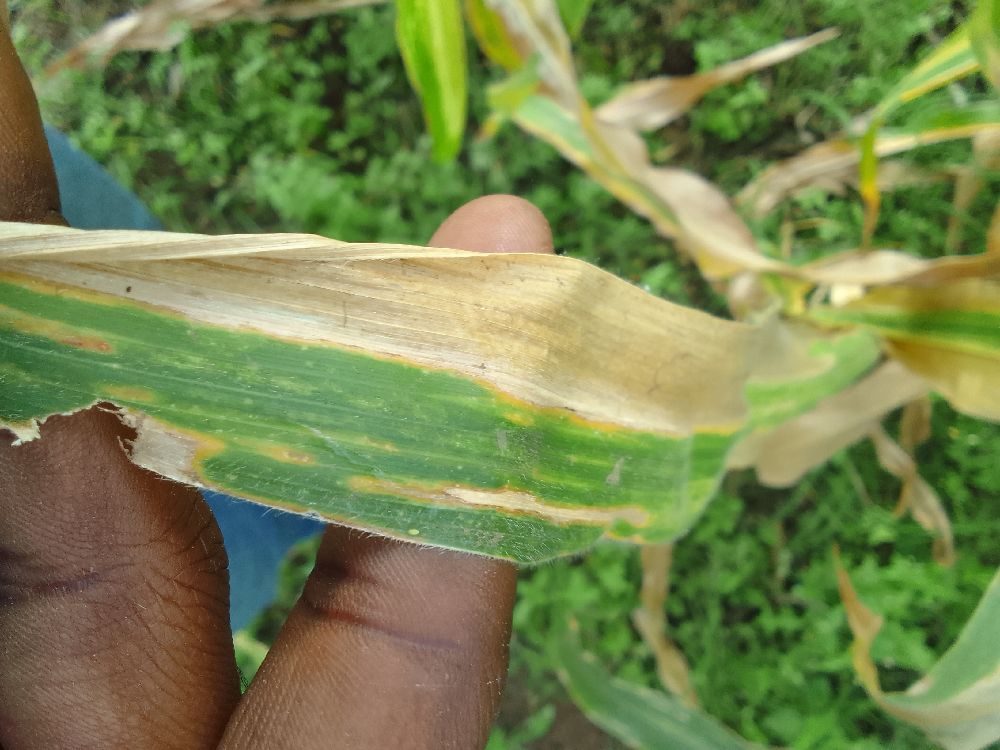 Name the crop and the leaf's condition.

maize, maize lethal necrosis
